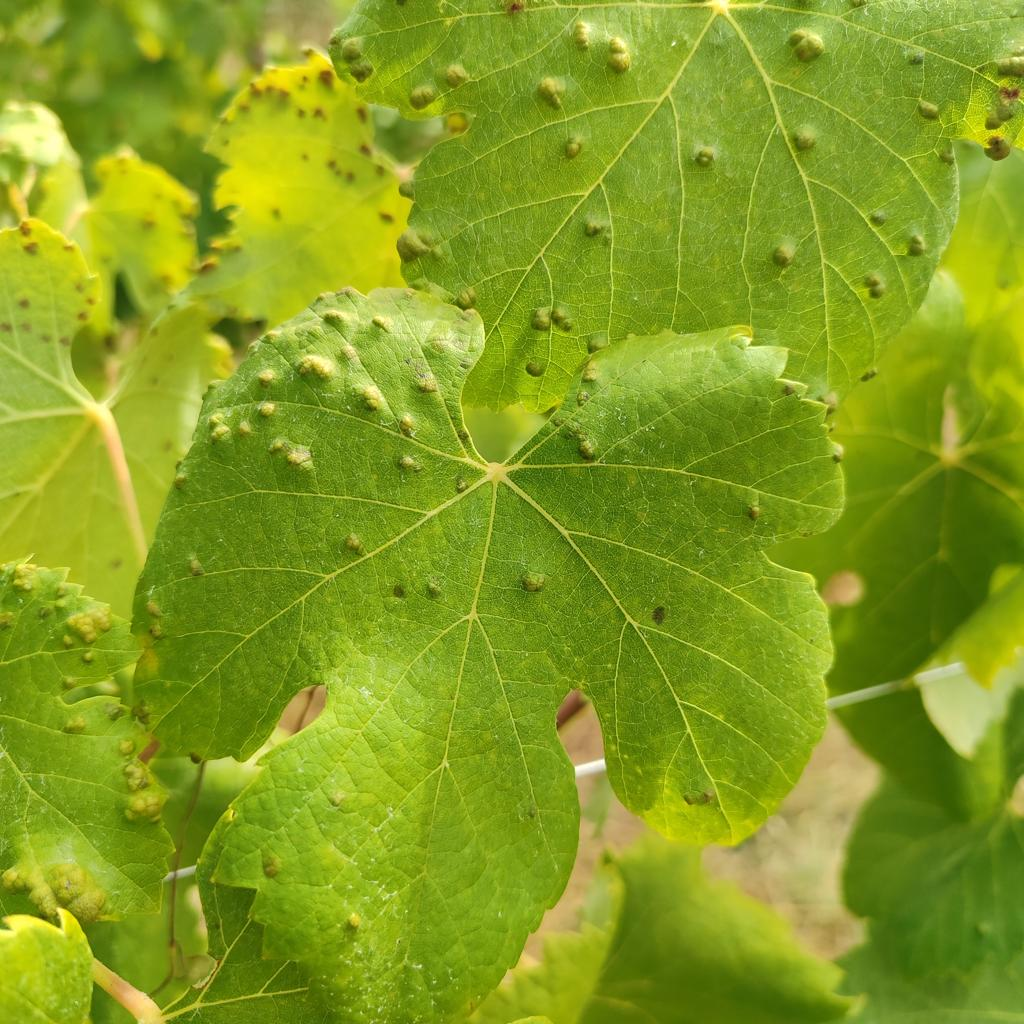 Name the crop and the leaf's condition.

grapevine, erineum mite
